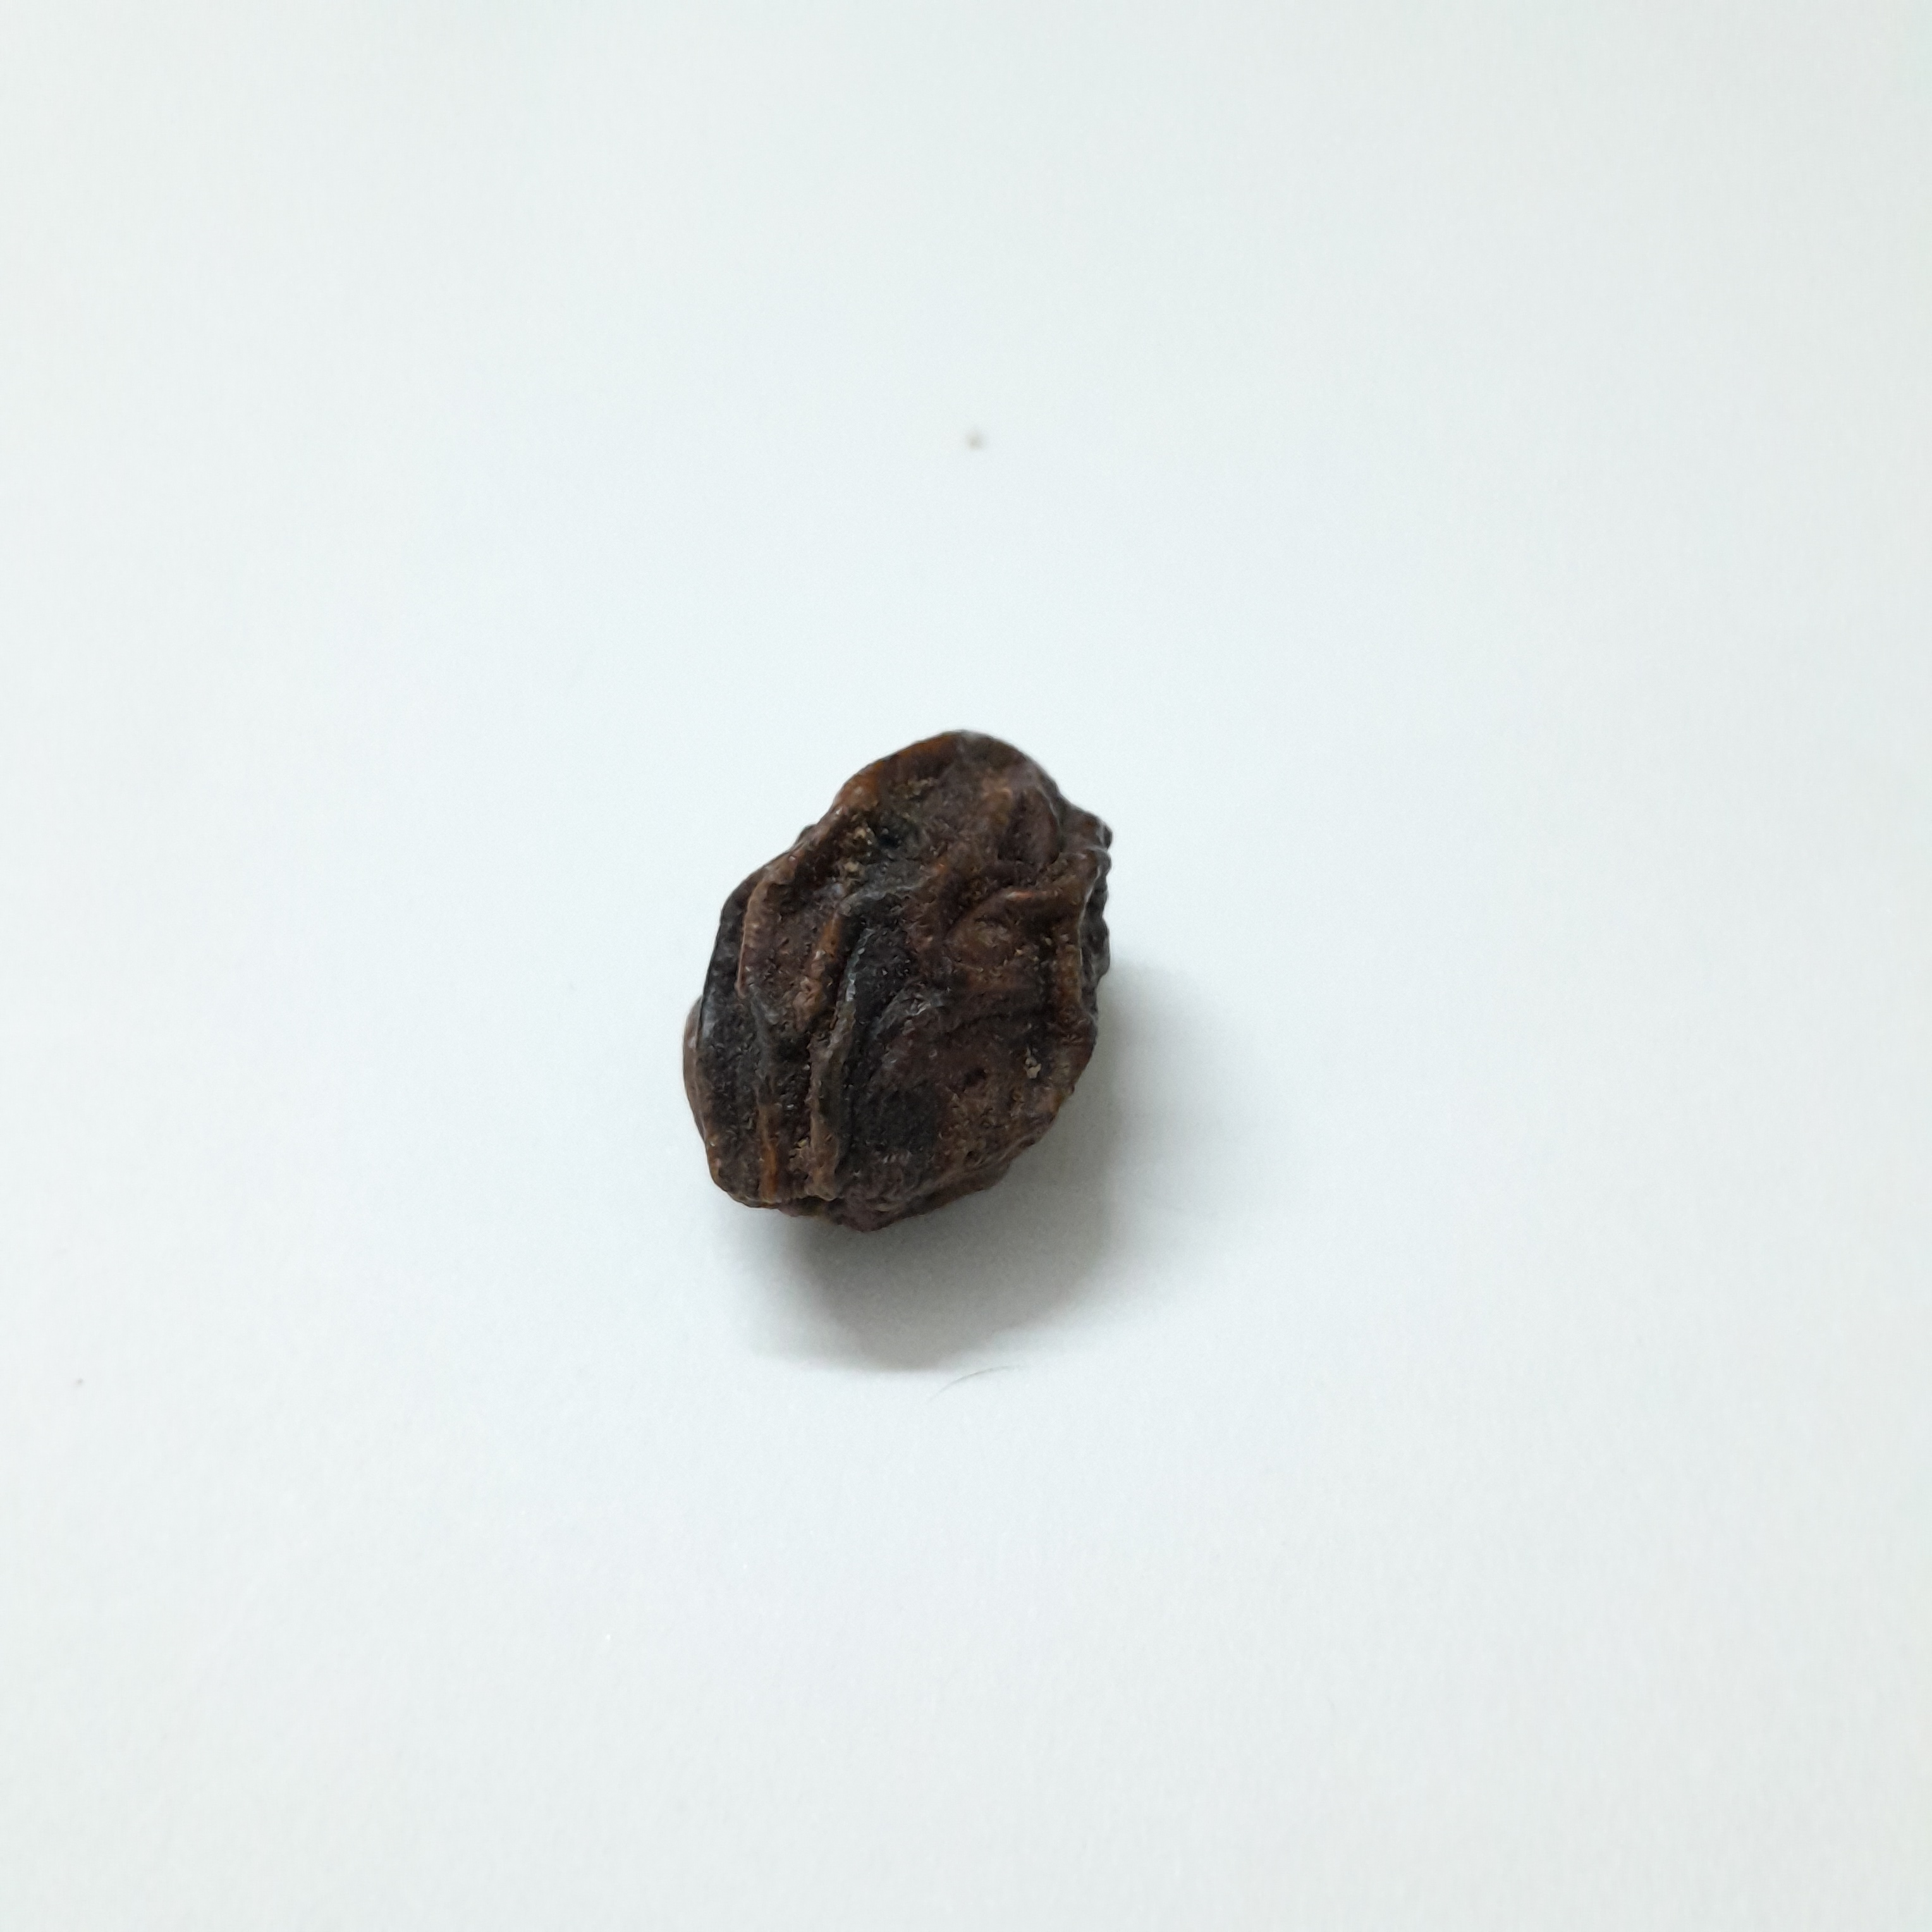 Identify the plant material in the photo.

kadukharik
